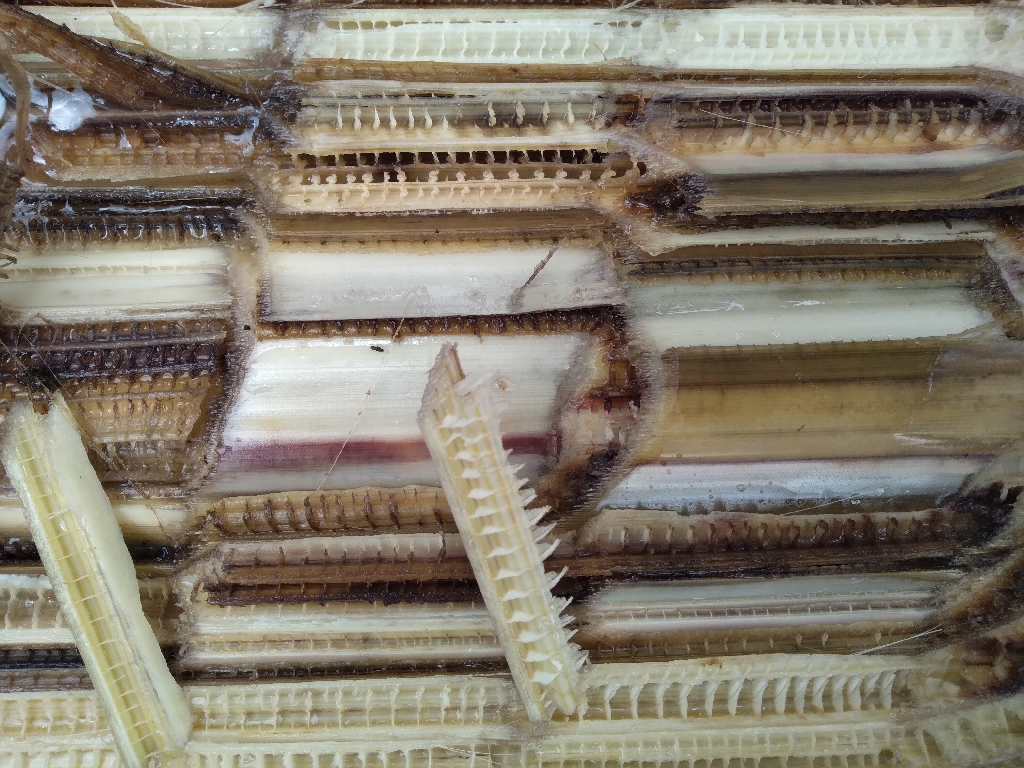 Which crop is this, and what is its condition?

banana, fusarium wilt race 1
